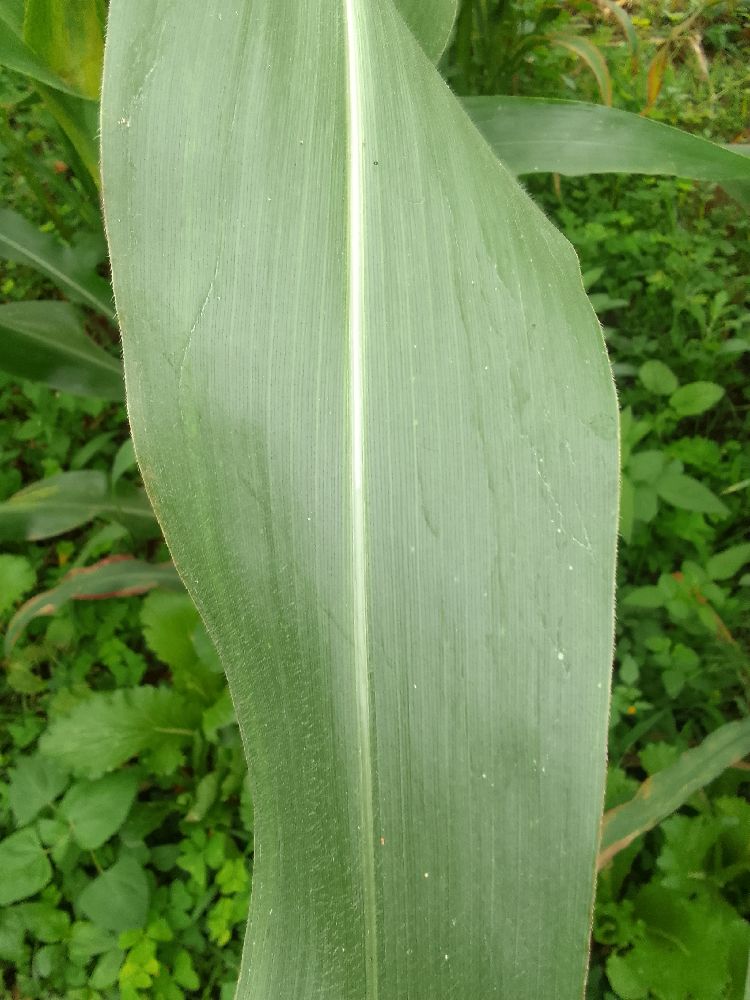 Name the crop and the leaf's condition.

maize, healthy
